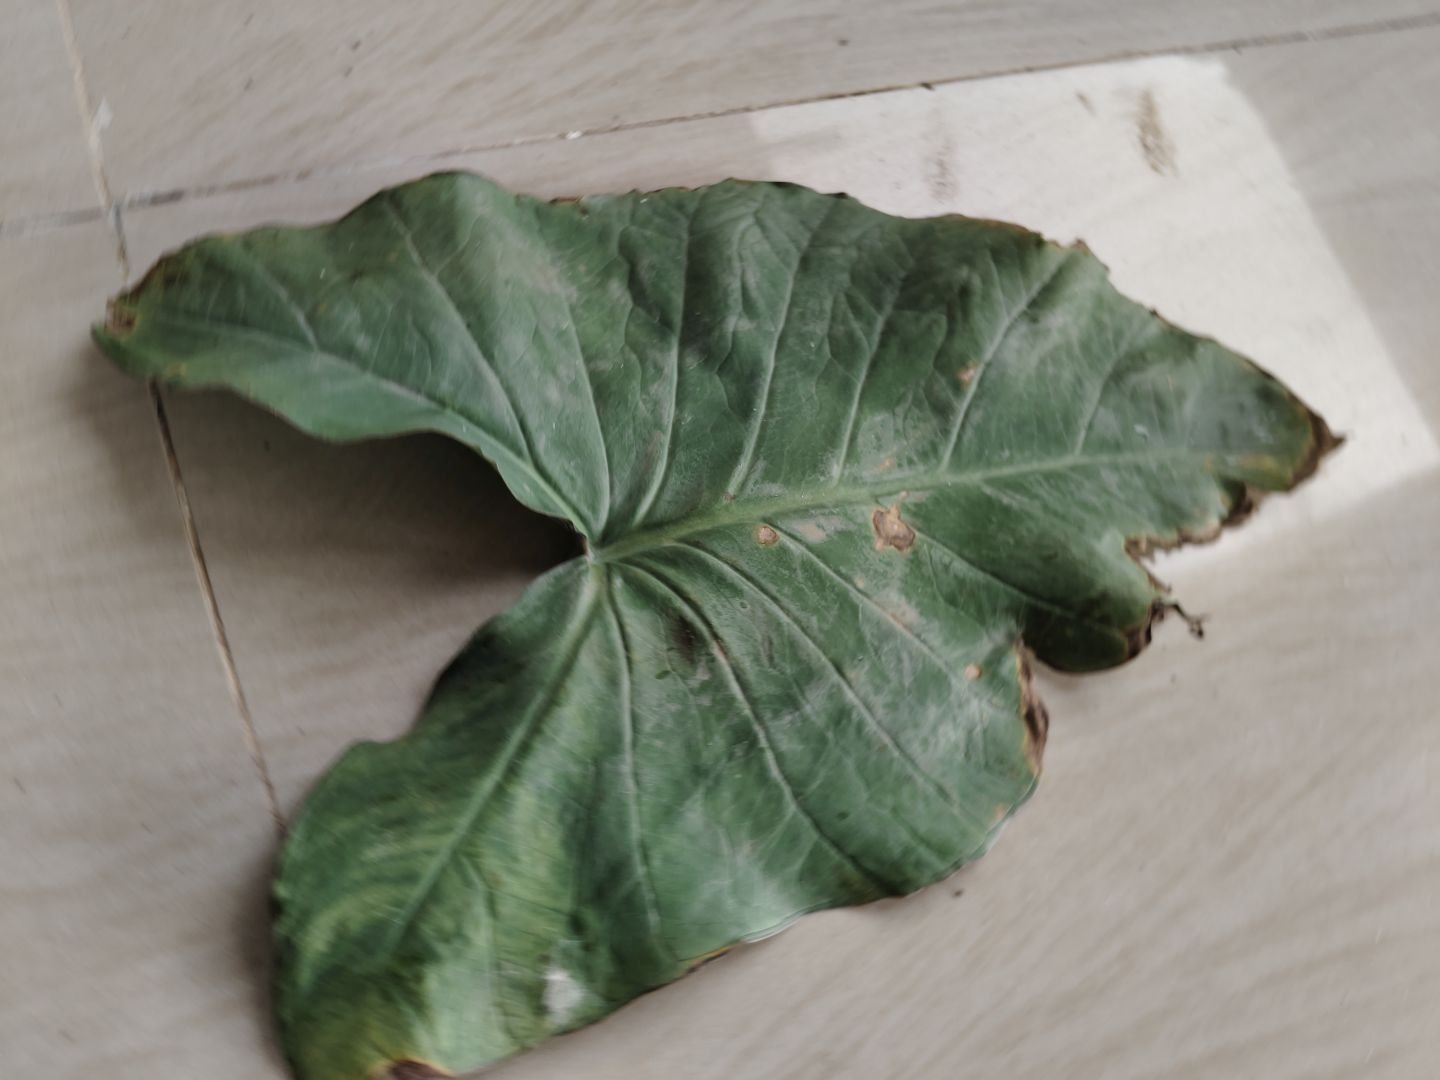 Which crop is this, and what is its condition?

taro, leaf blight
